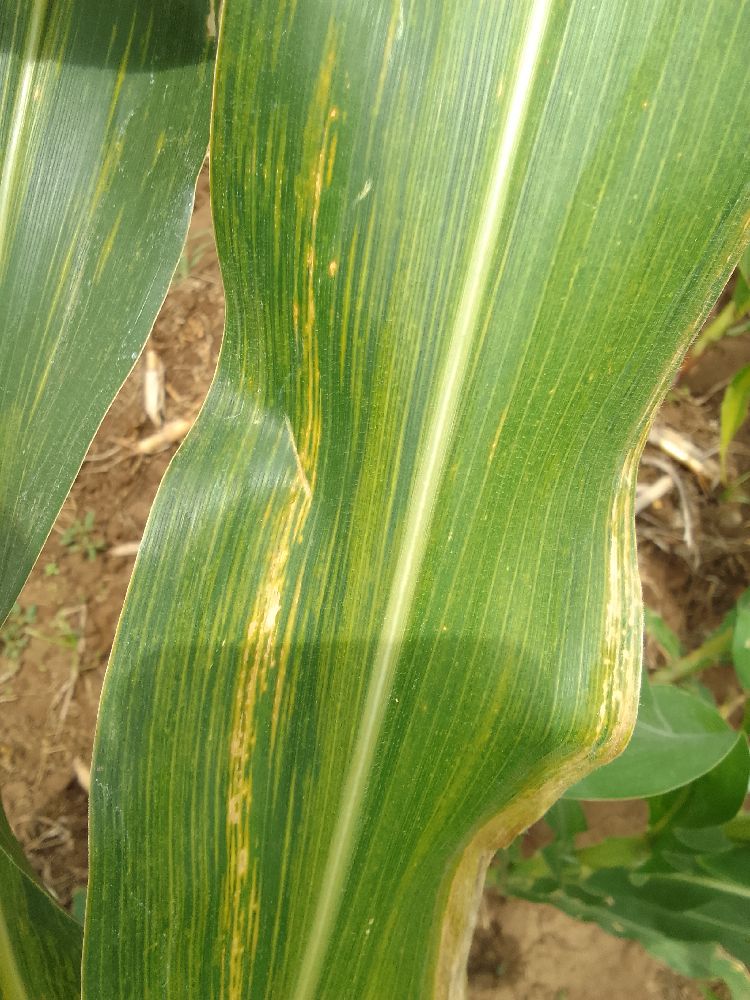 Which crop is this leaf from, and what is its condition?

maize, maize lethal necrosis
